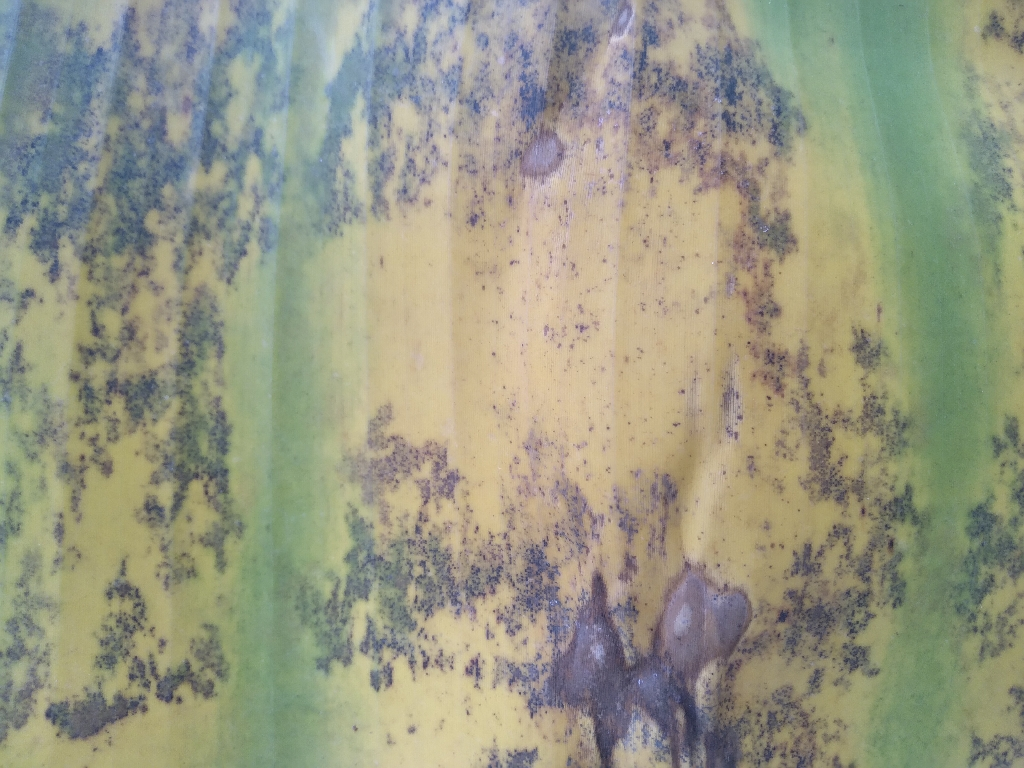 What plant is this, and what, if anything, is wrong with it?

banana, black sigatoka
